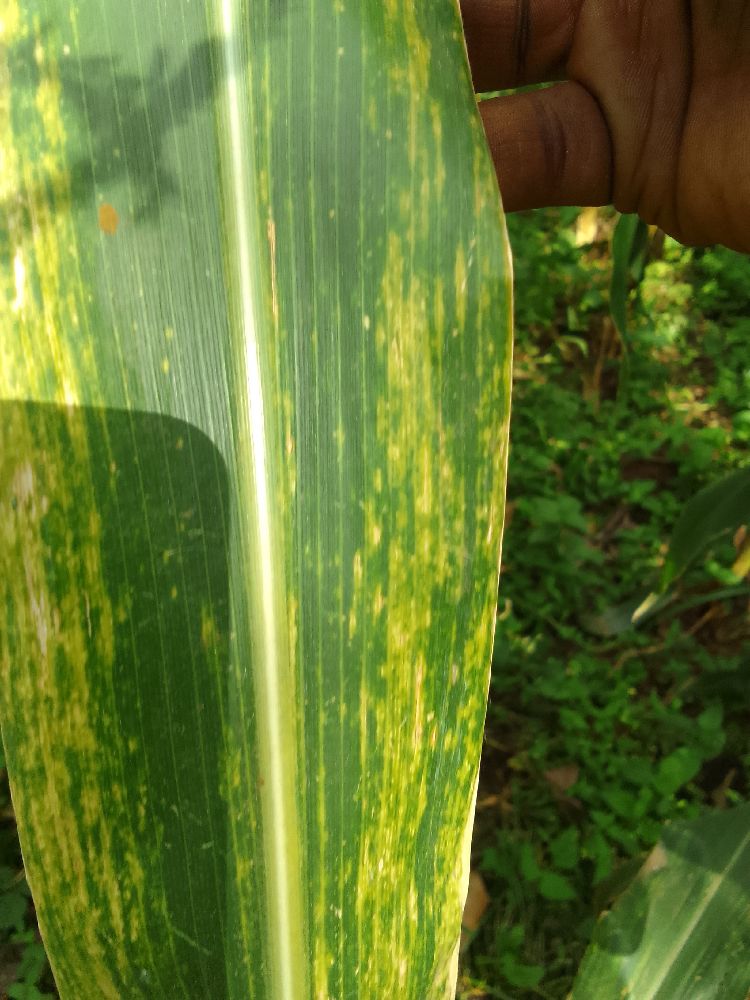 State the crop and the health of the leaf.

maize, maize lethal necrosis
